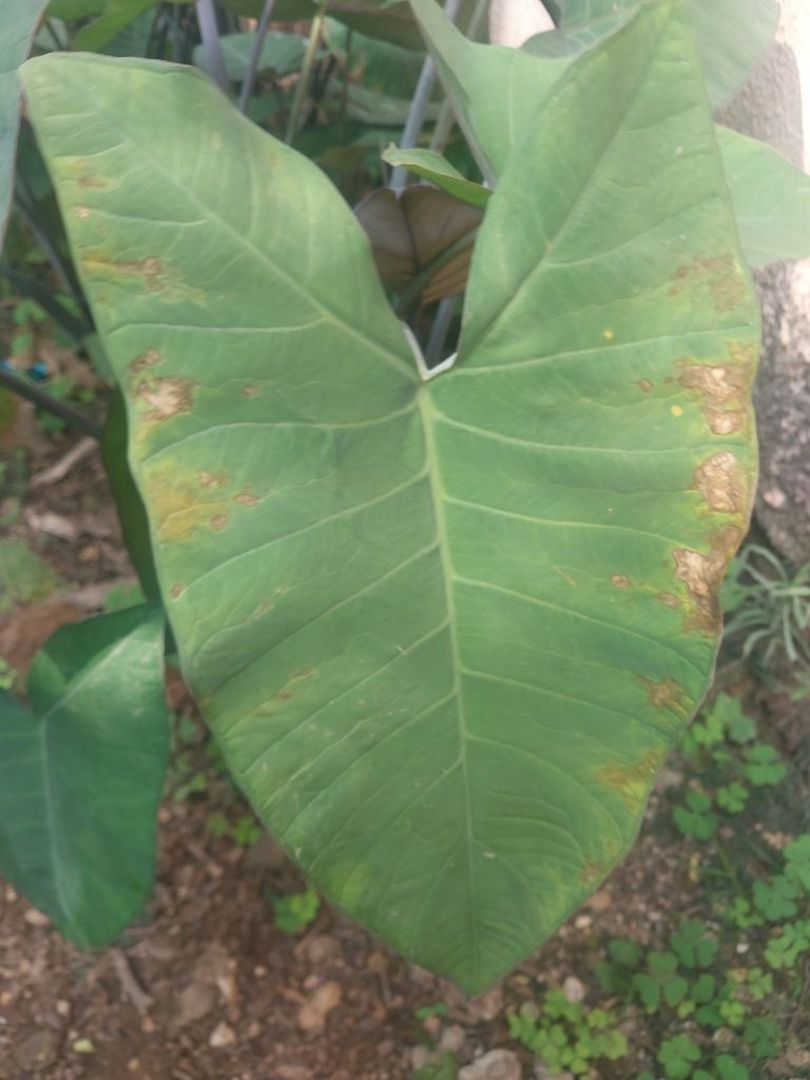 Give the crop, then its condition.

taro, leaf blight
